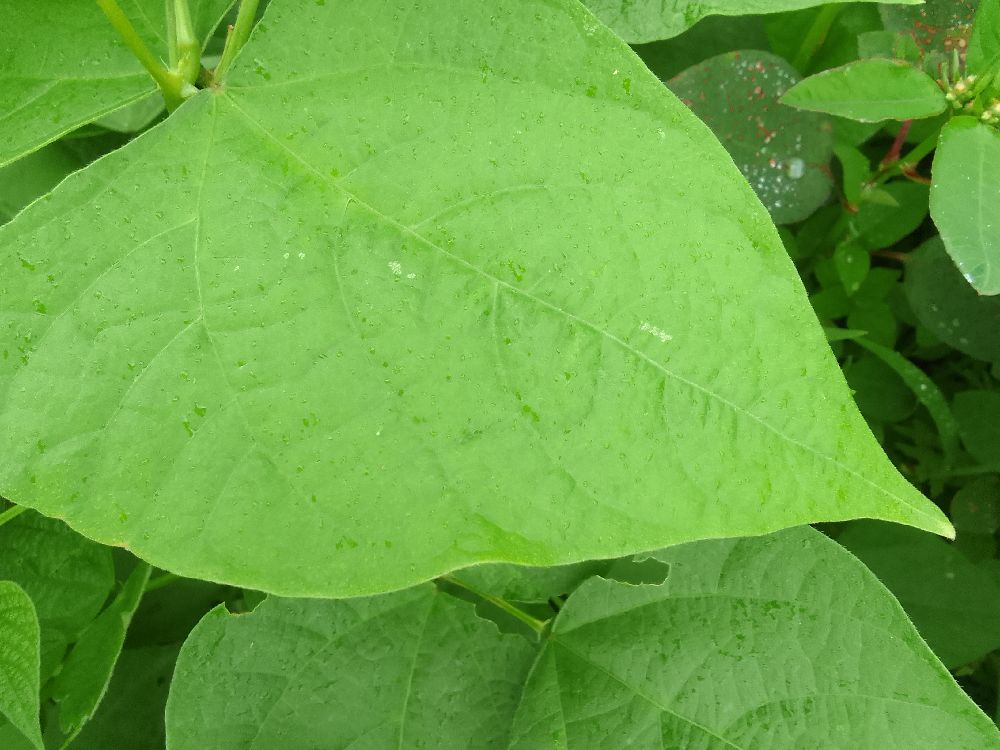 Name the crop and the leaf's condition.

common bean, healthy
